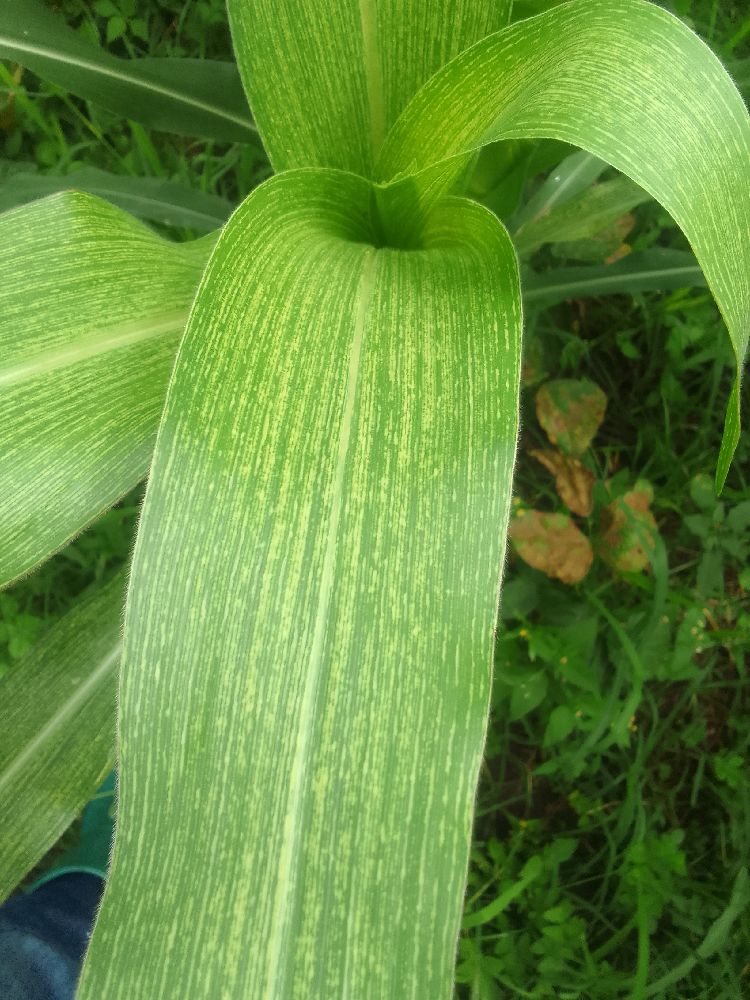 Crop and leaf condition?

maize, maize streak virus
